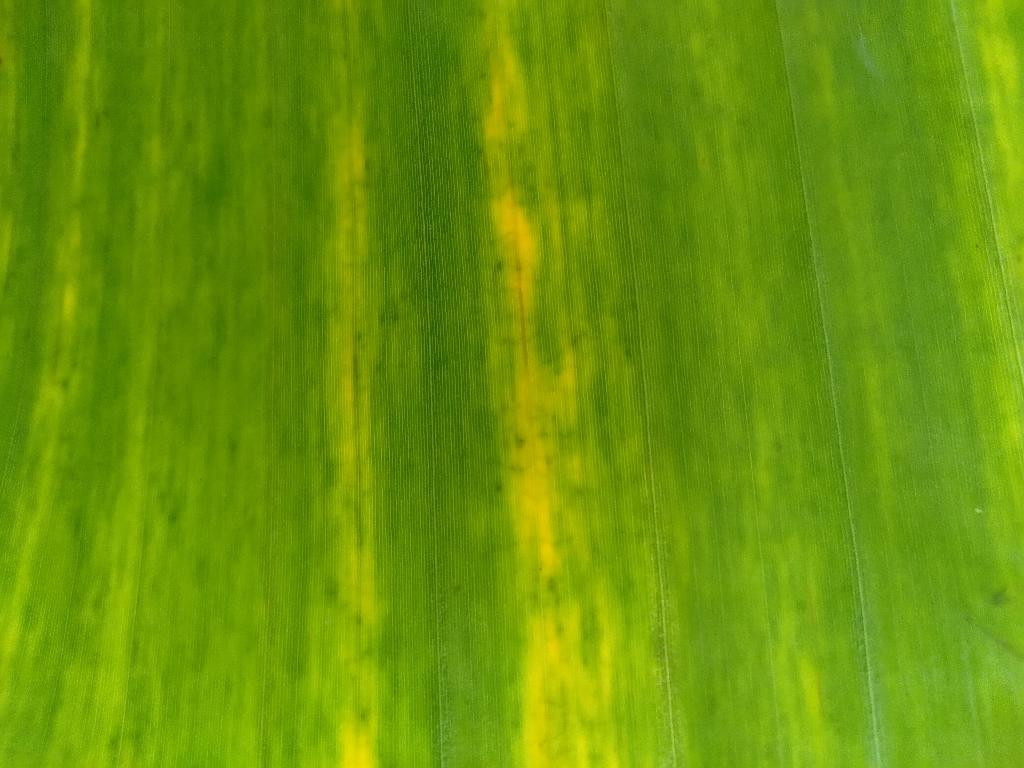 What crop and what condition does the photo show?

banana, fusarium wilt race 1
